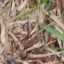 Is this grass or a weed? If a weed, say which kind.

grass
